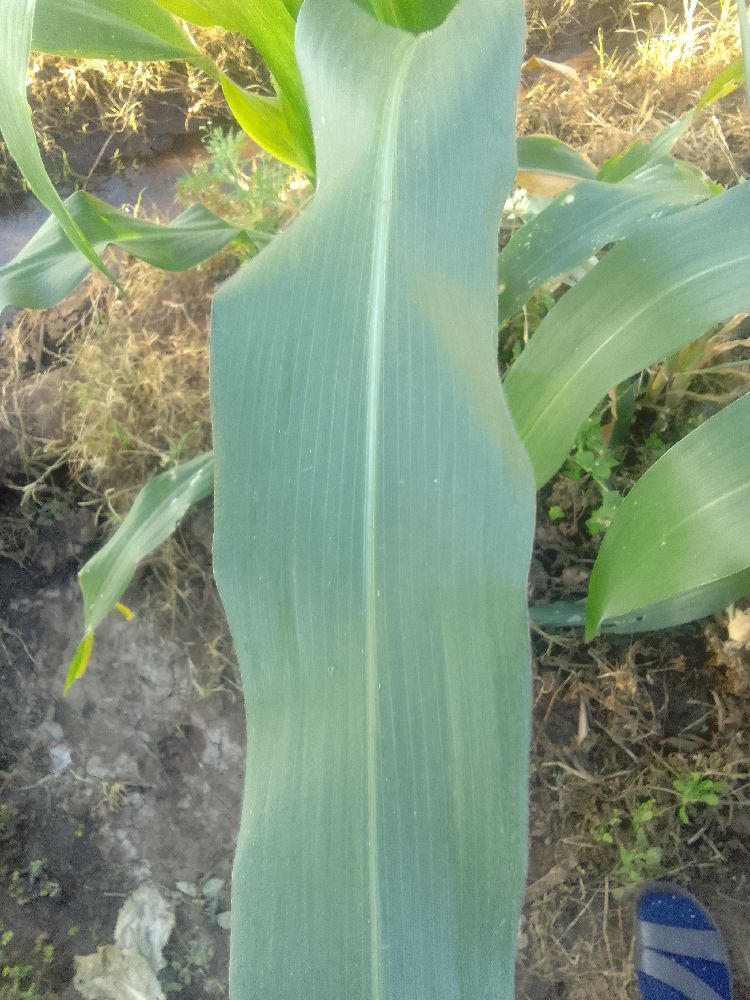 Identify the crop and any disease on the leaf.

maize, healthy
